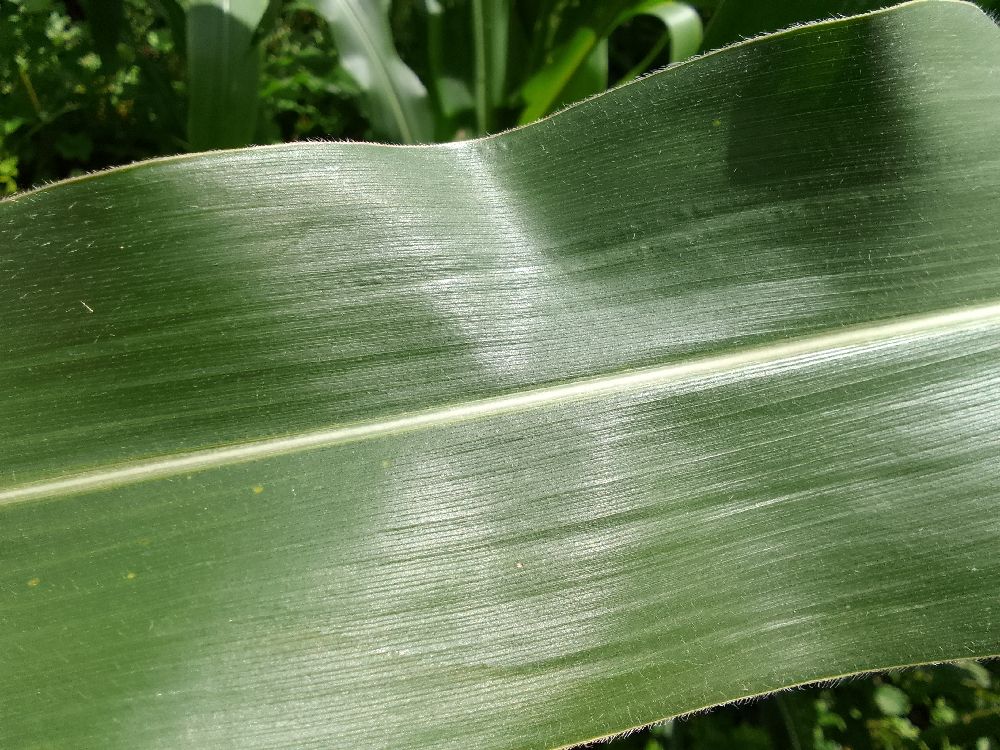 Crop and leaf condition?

maize, healthy
